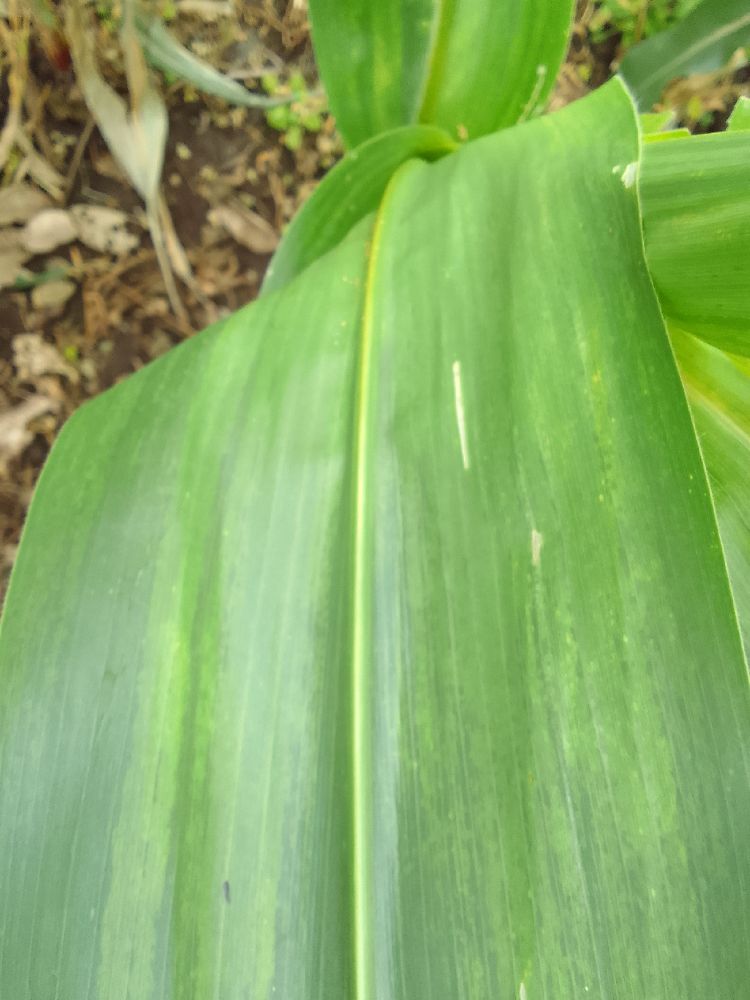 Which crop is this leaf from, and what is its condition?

maize, healthy
